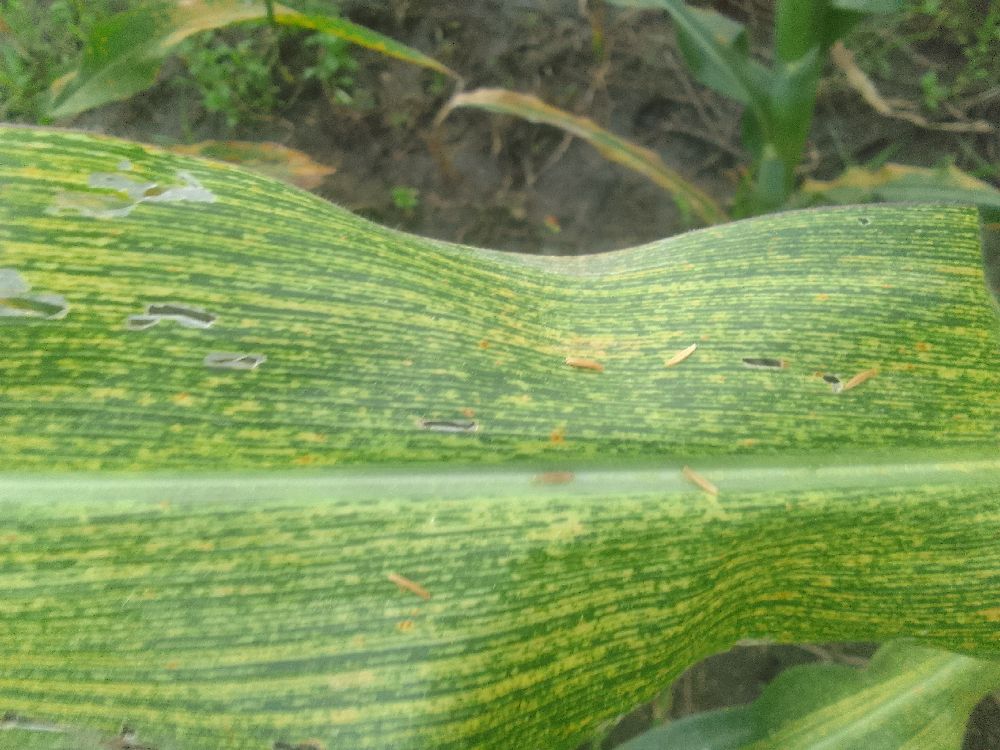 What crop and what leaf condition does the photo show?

maize, maize streak virus
